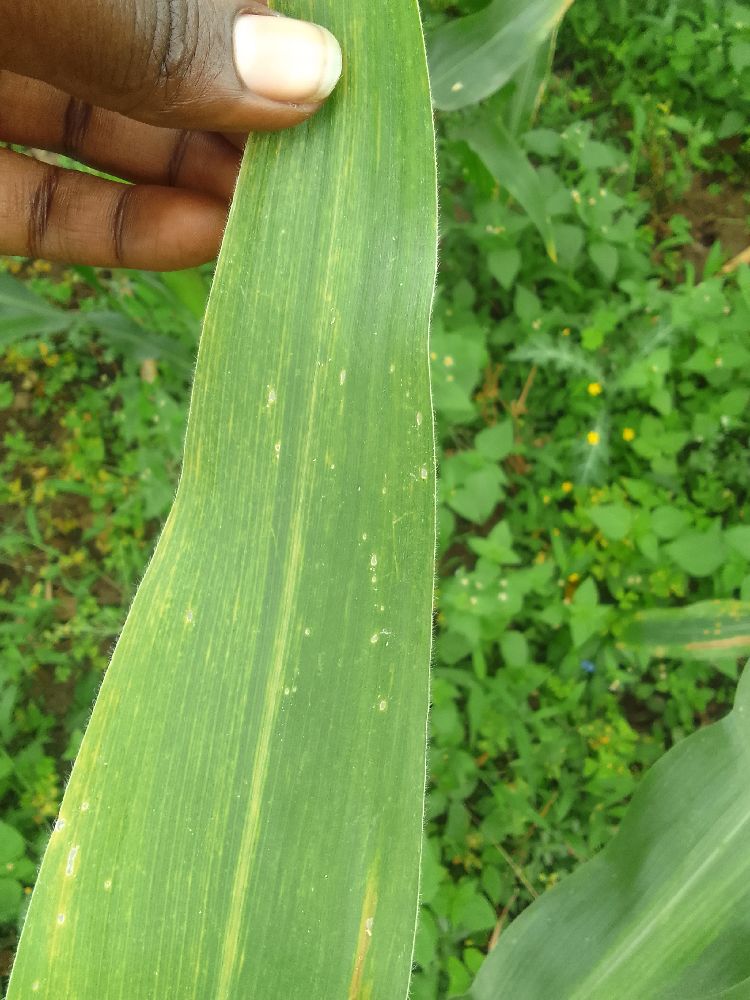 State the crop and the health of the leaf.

maize, maize lethal necrosis
